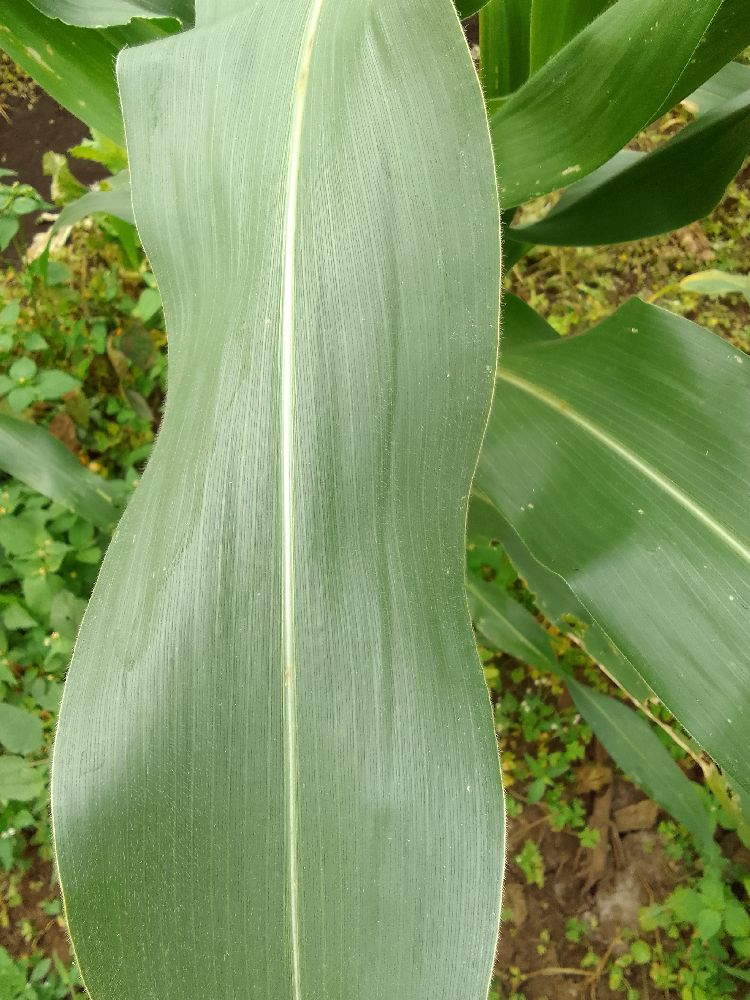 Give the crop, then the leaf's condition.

maize, healthy
